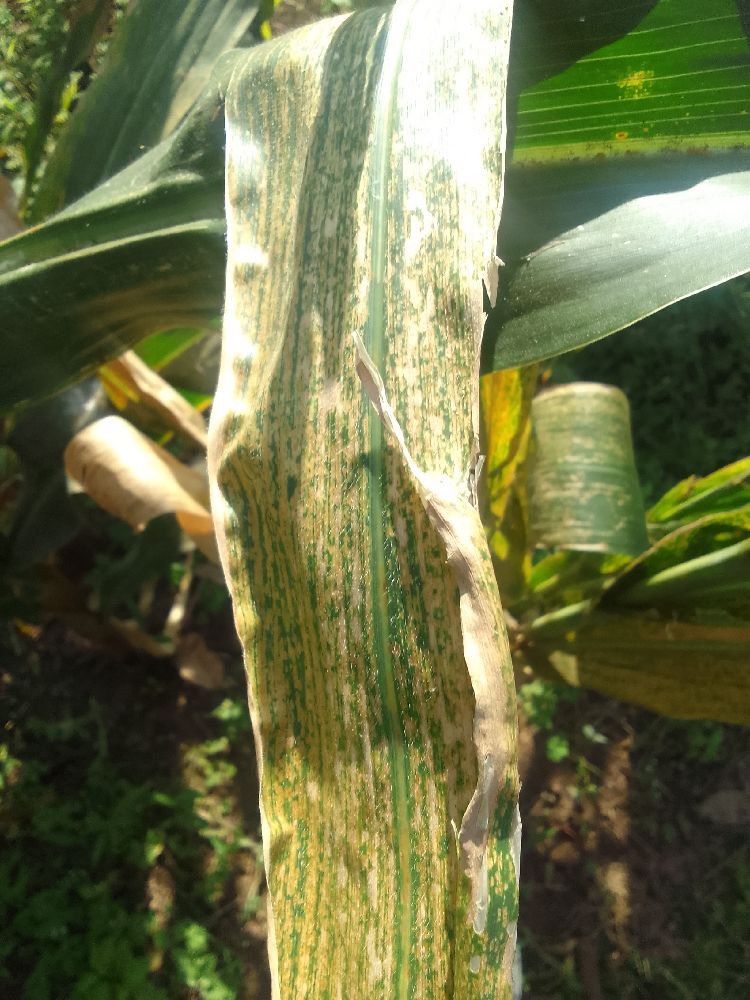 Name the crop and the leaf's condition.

maize, maize lethal necrosis
